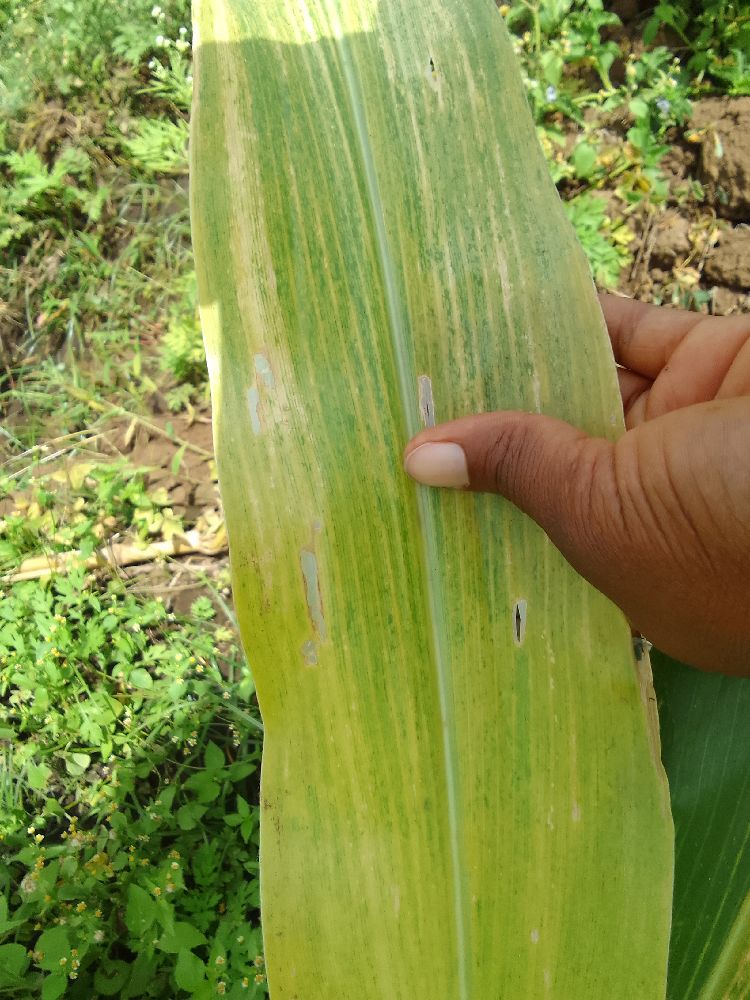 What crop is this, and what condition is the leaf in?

maize, maize lethal necrosis
